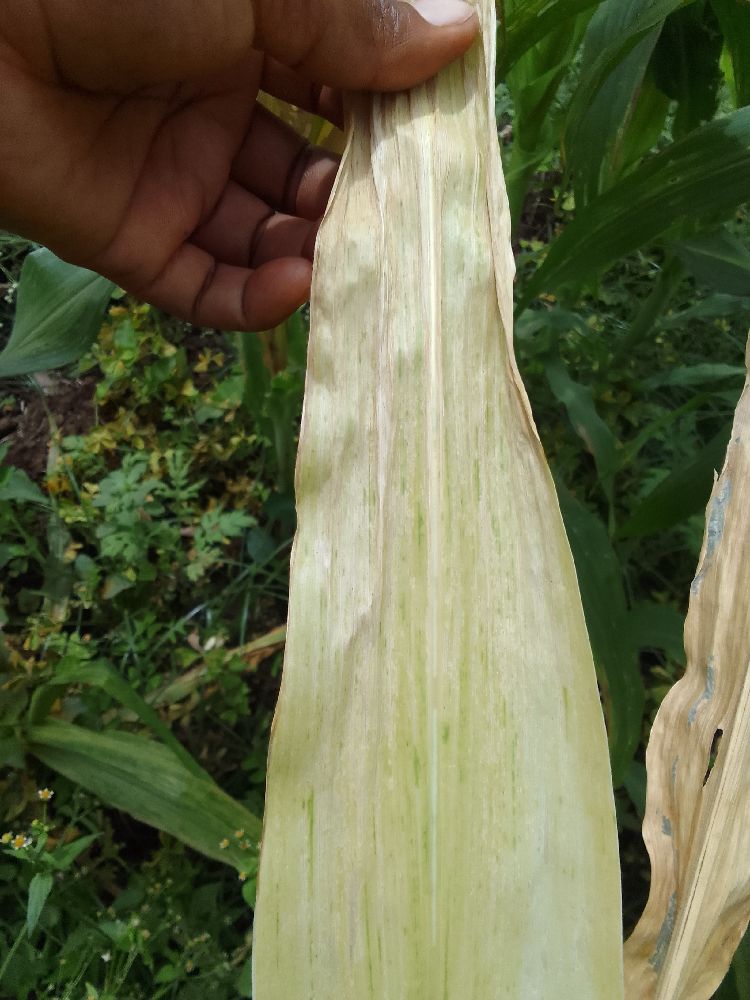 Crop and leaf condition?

maize, maize lethal necrosis
